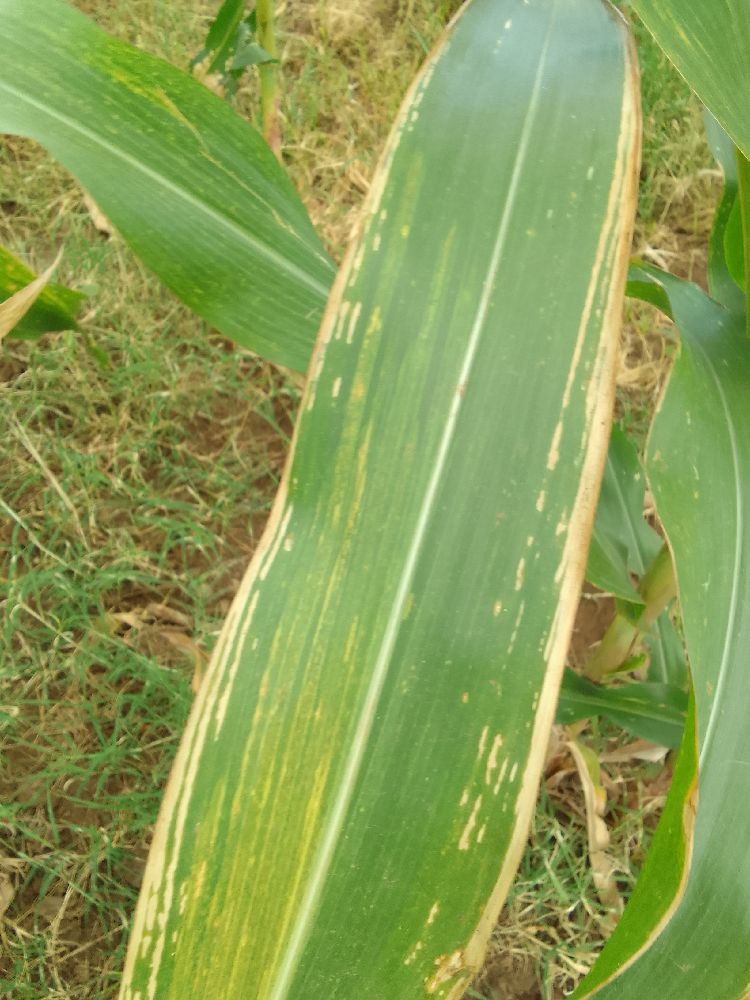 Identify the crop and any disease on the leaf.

maize, maize lethal necrosis
